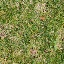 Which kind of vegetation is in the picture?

grass
